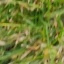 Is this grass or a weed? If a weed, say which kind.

grass
